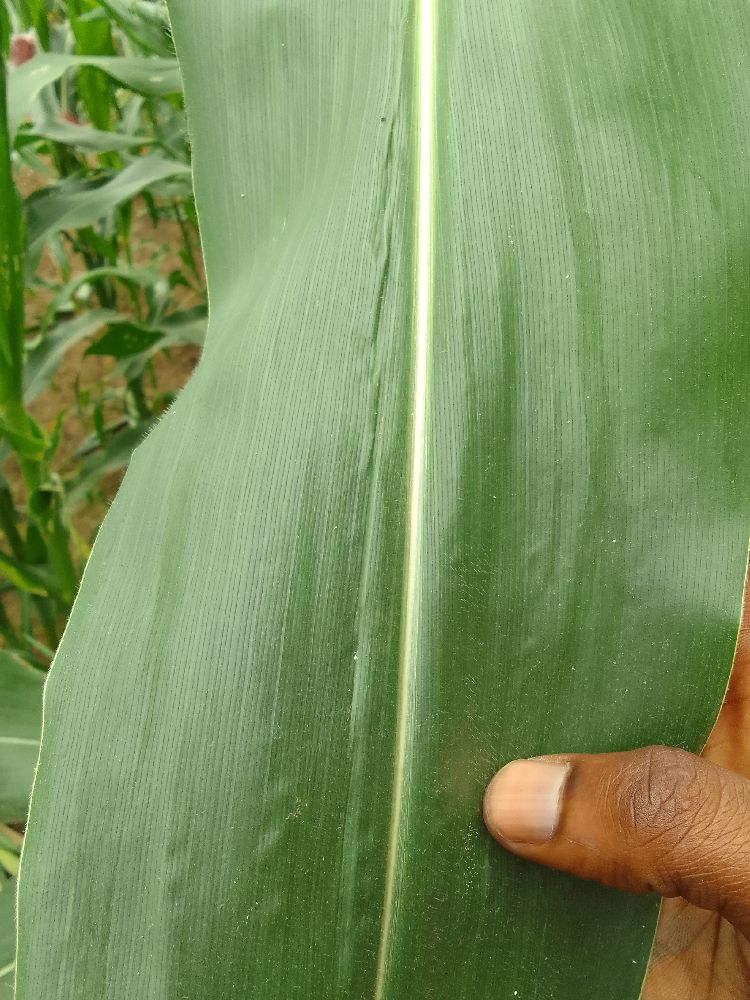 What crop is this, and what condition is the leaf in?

maize, healthy
